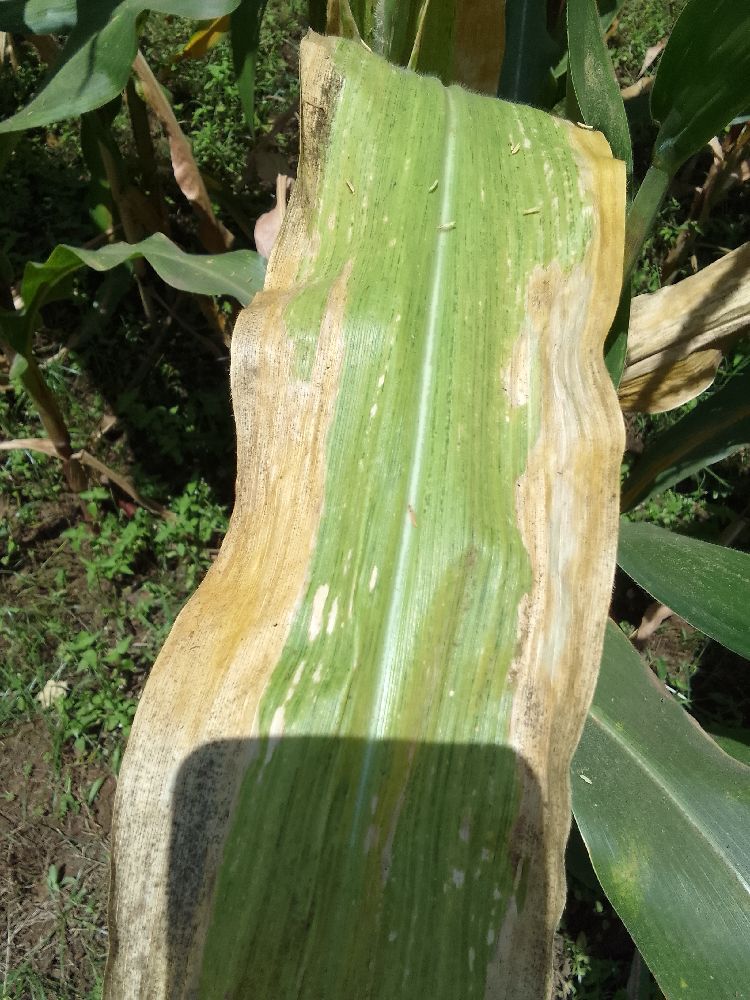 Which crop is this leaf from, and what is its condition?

maize, maize lethal necrosis
